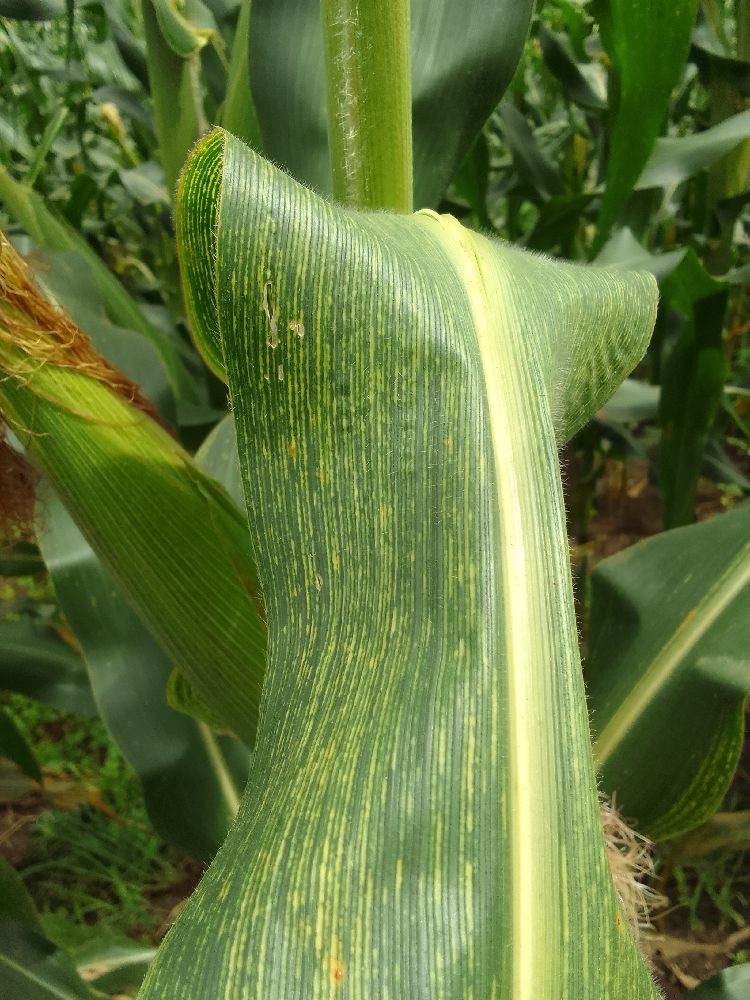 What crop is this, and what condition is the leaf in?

maize, maize streak virus
